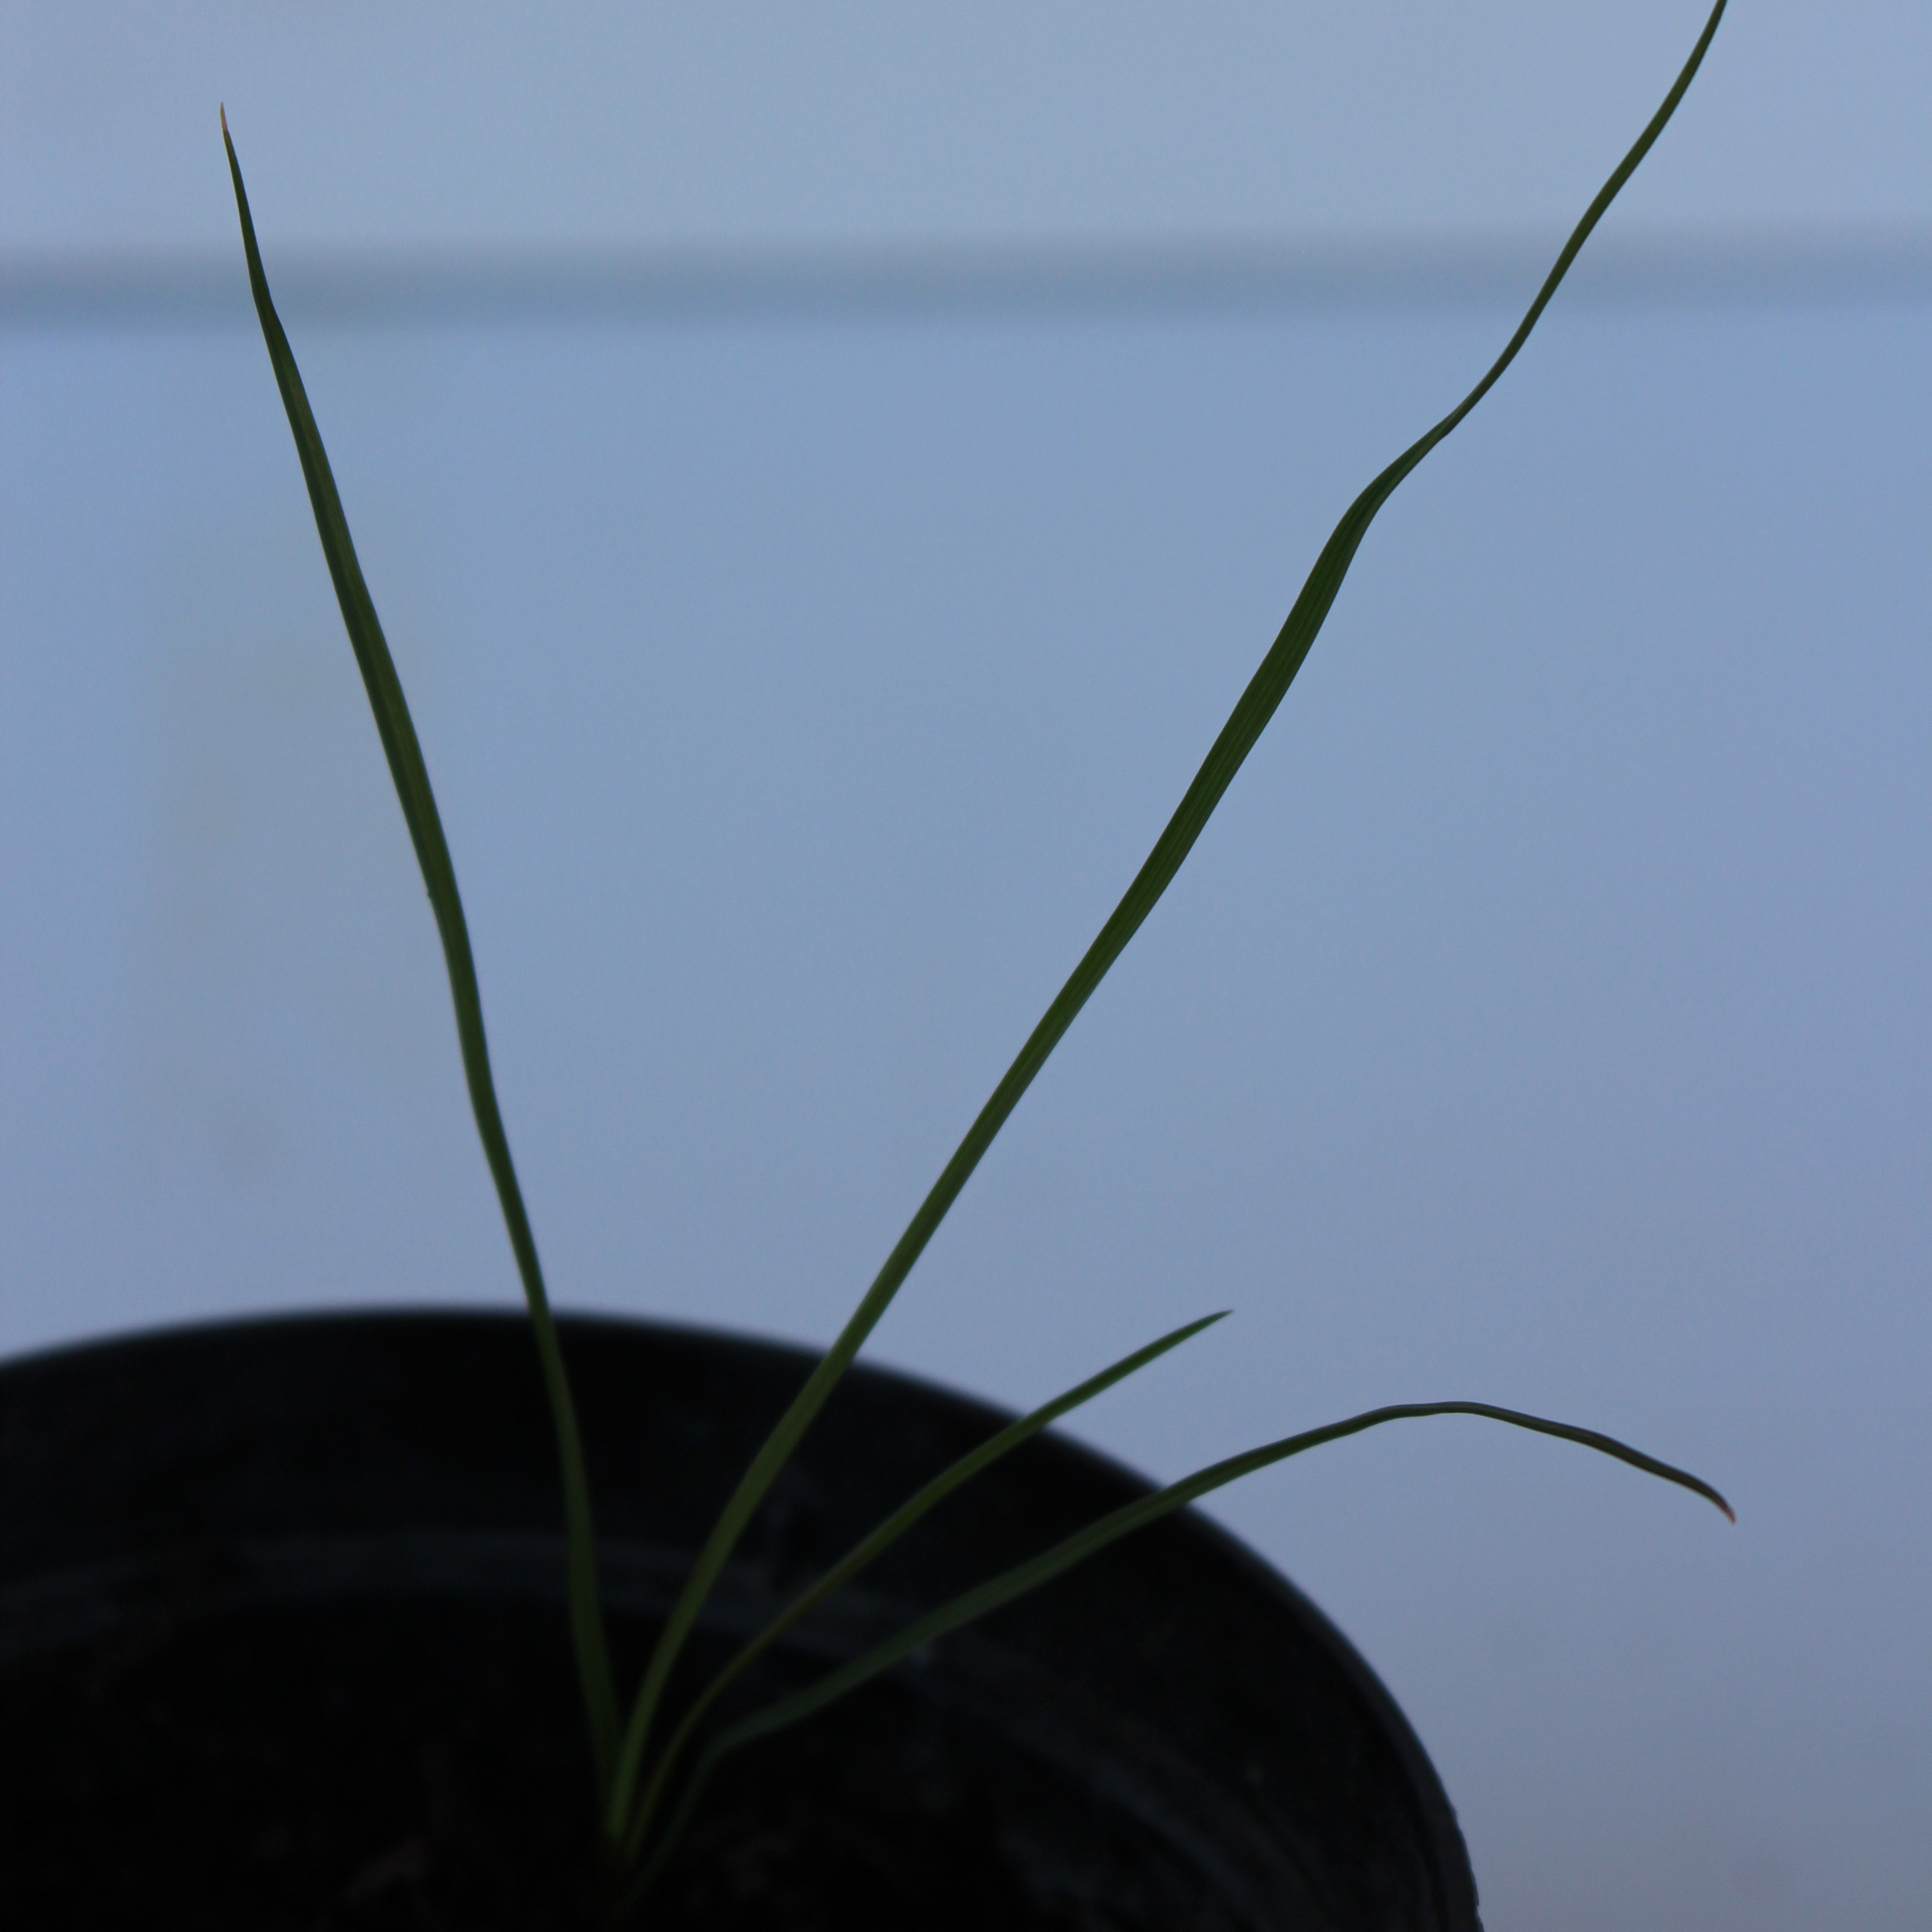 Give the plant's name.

Lolium multiflorum
